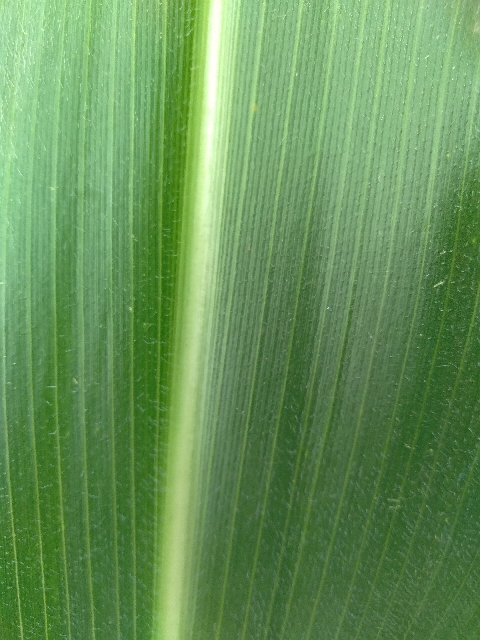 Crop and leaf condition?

maize, healthy
